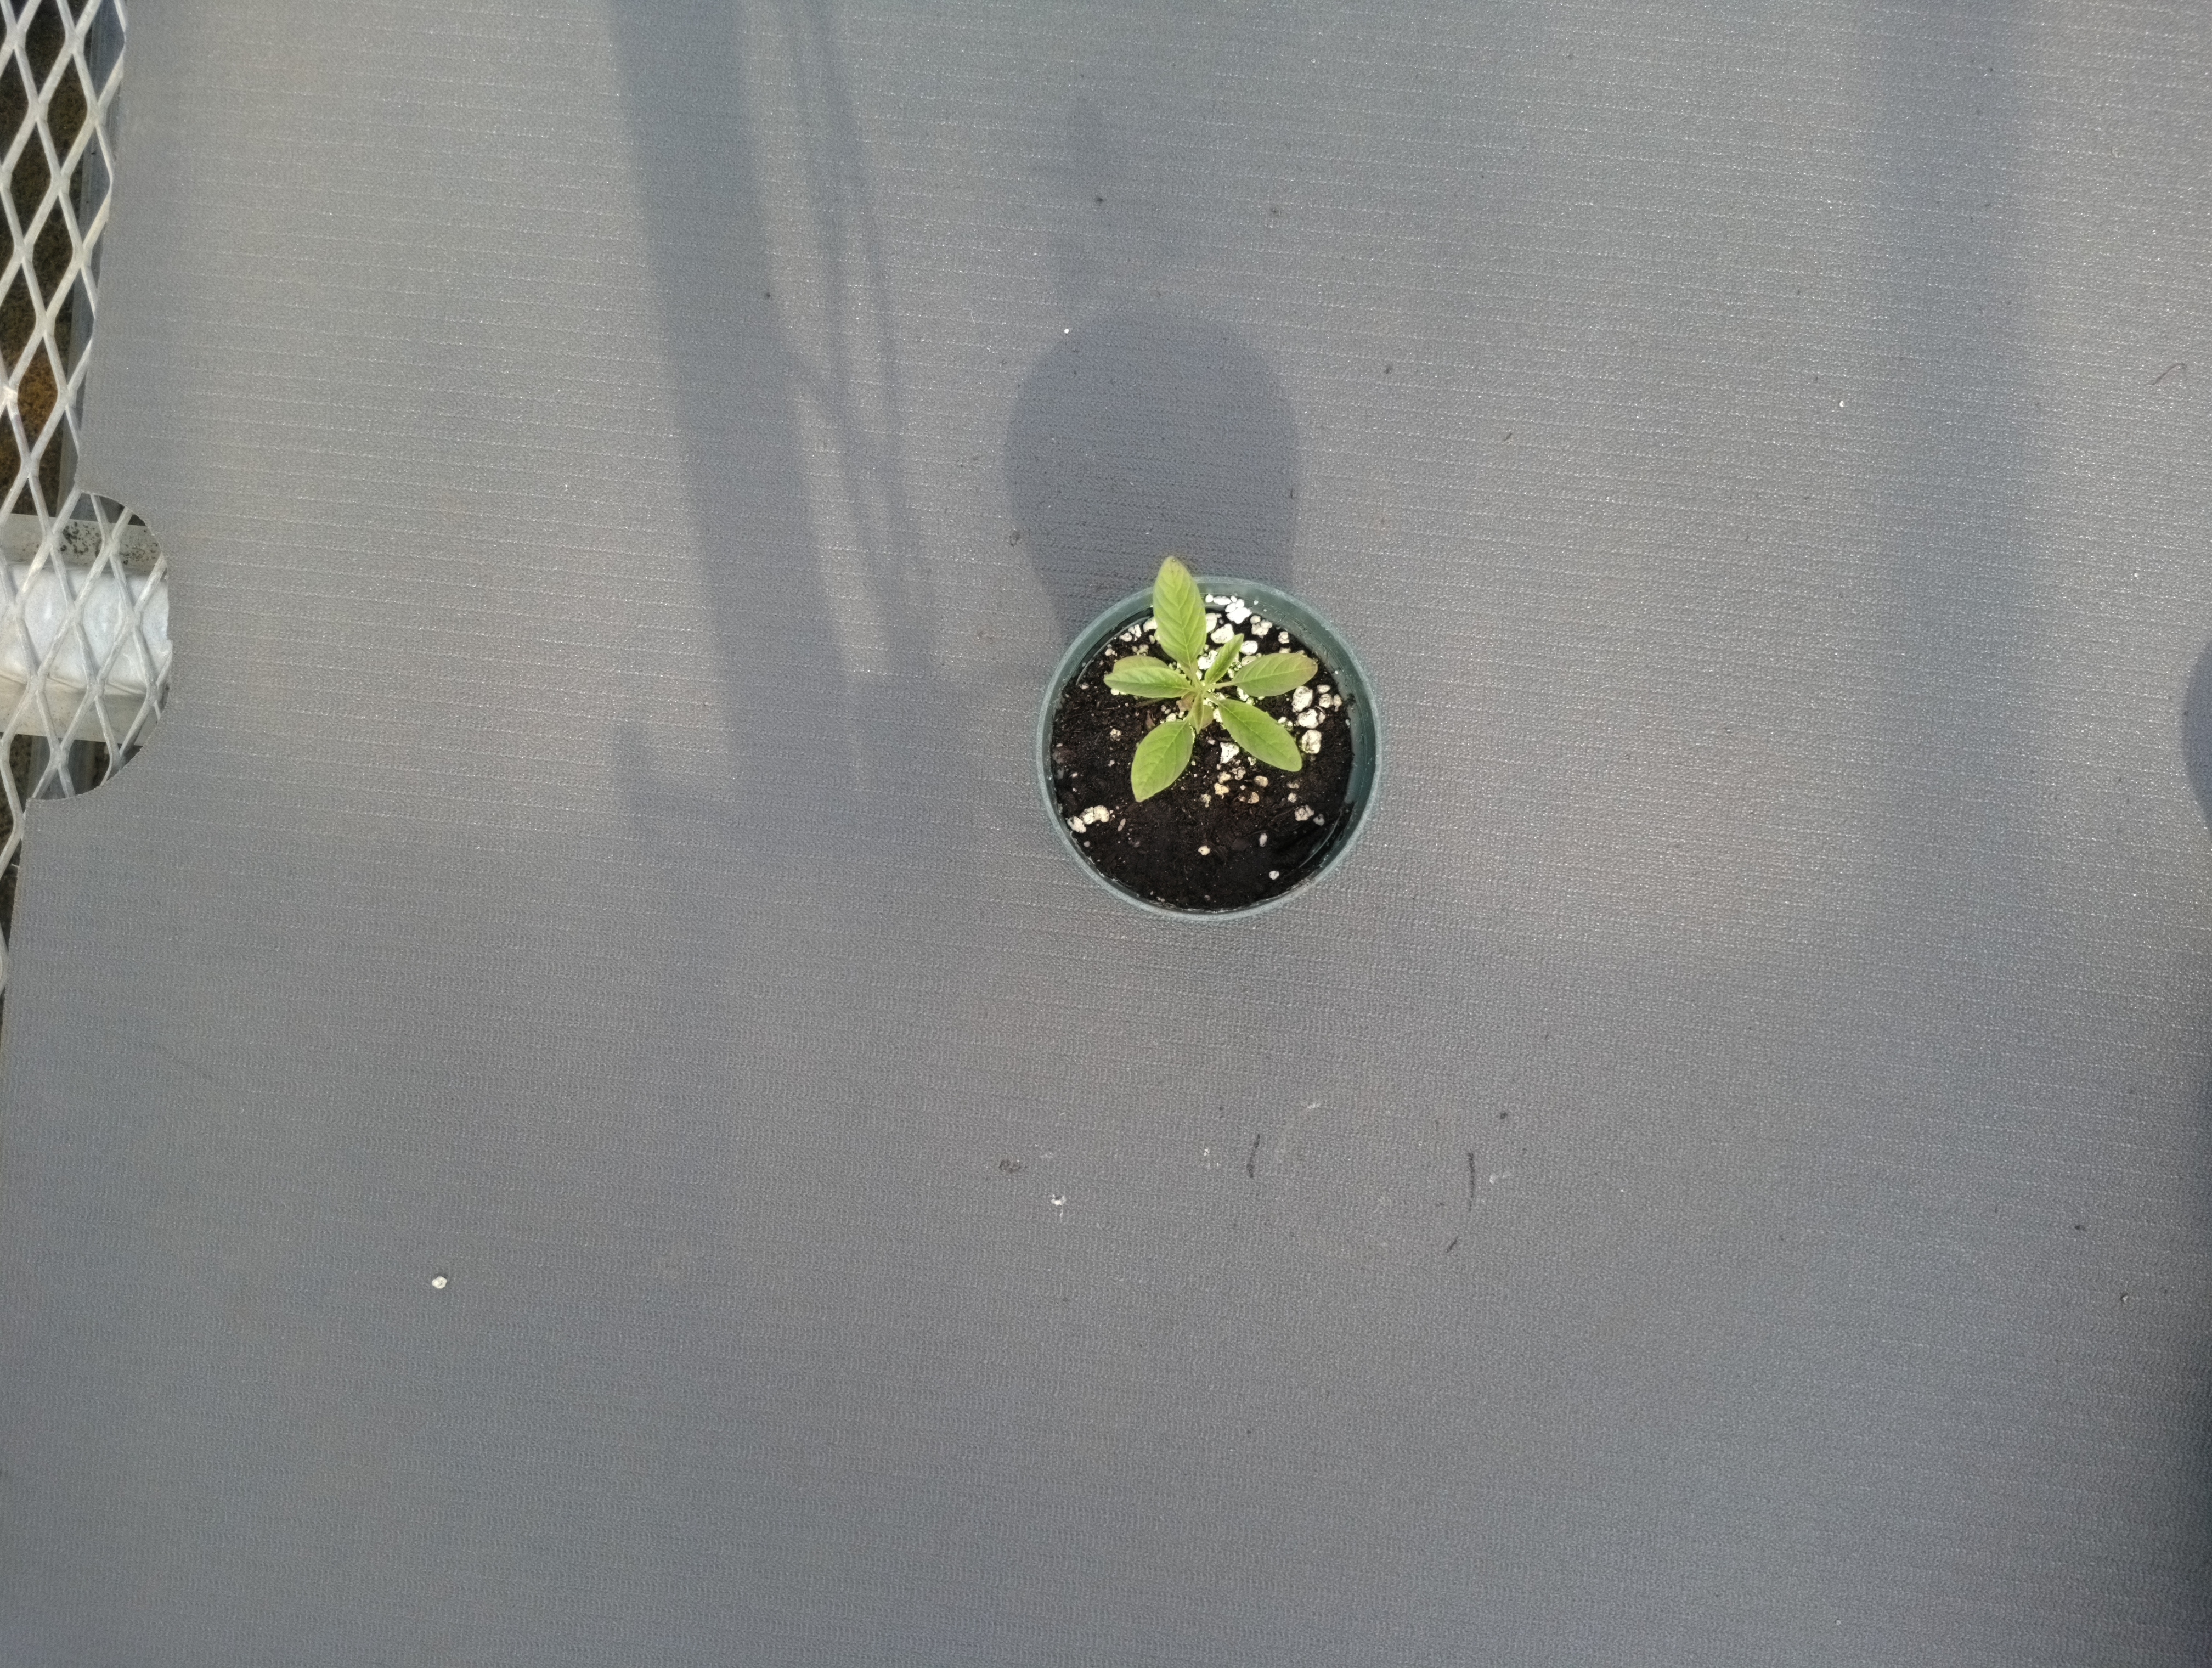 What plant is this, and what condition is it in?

waterhemp, healthy untreated
